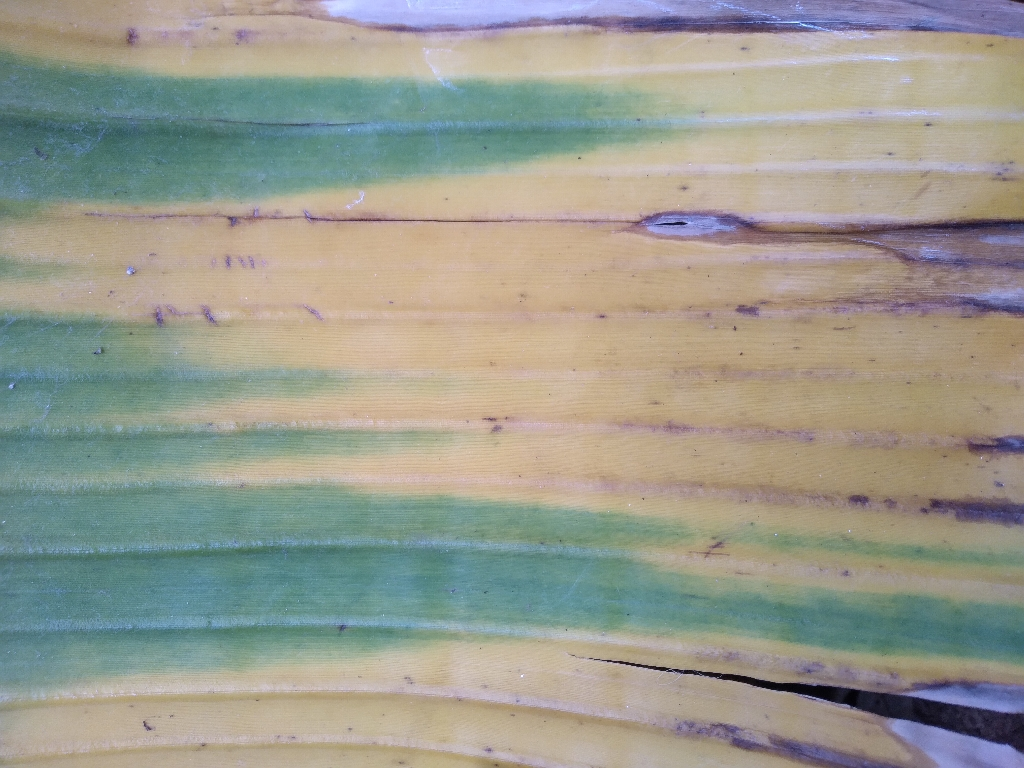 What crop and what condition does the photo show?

banana, fusarium wilt race 1
